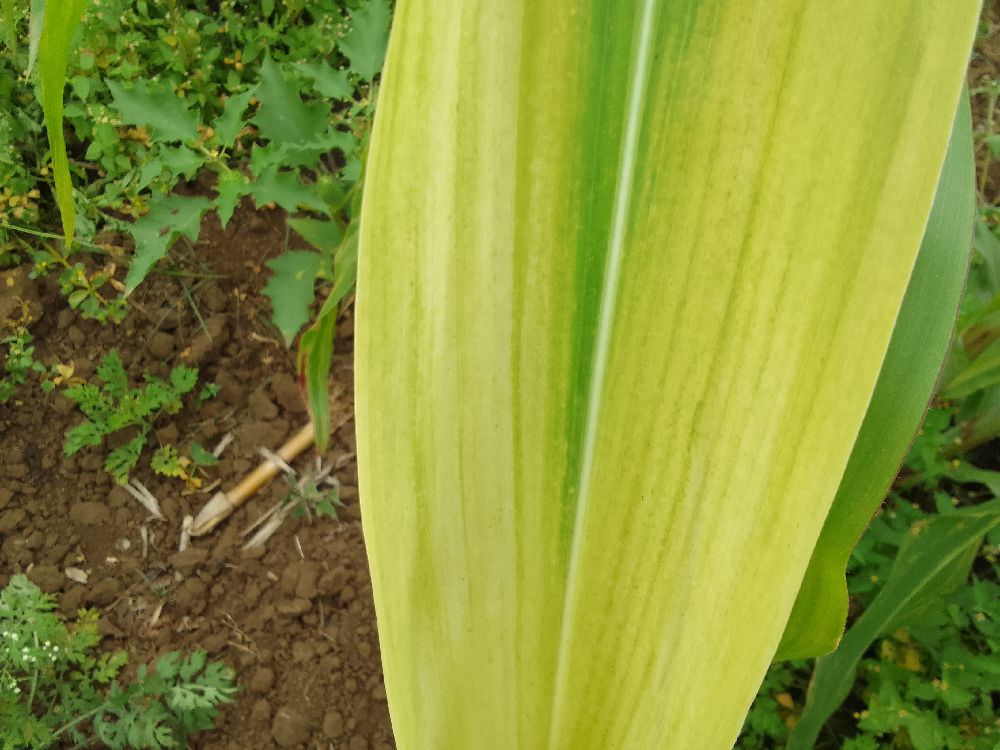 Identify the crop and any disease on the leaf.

maize, maize lethal necrosis
